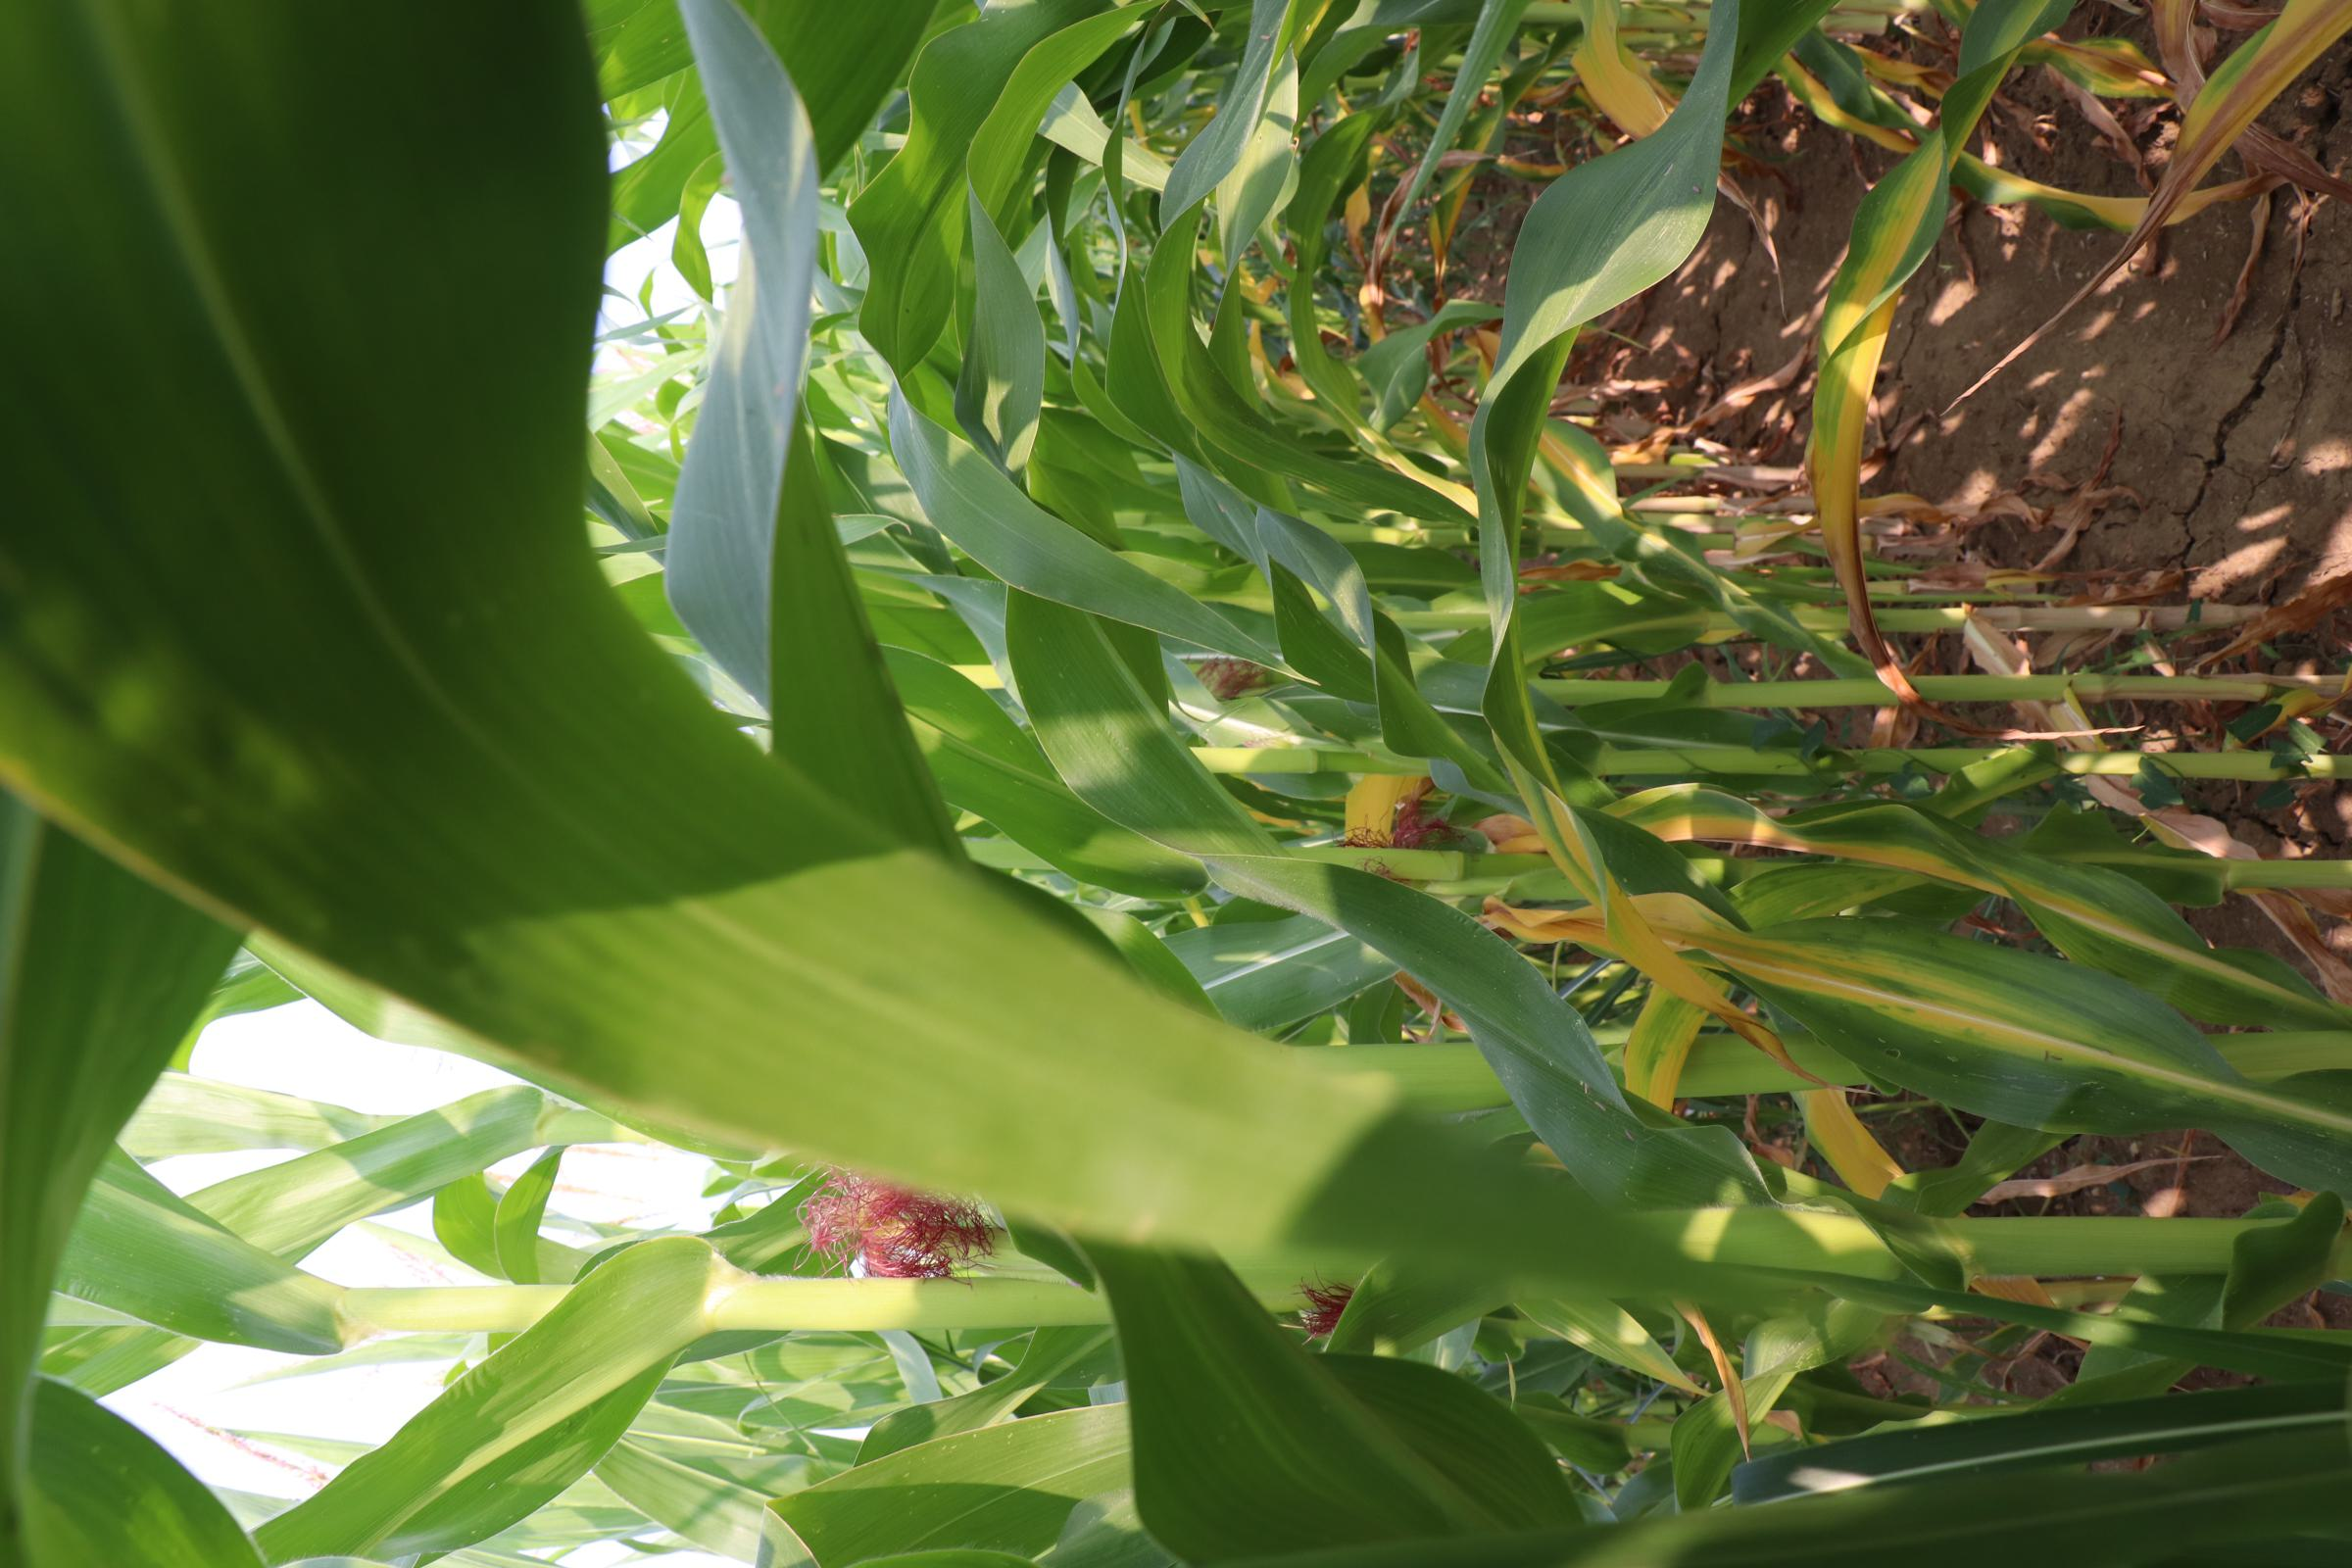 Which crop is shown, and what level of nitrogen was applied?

maize, no added nitrogen
